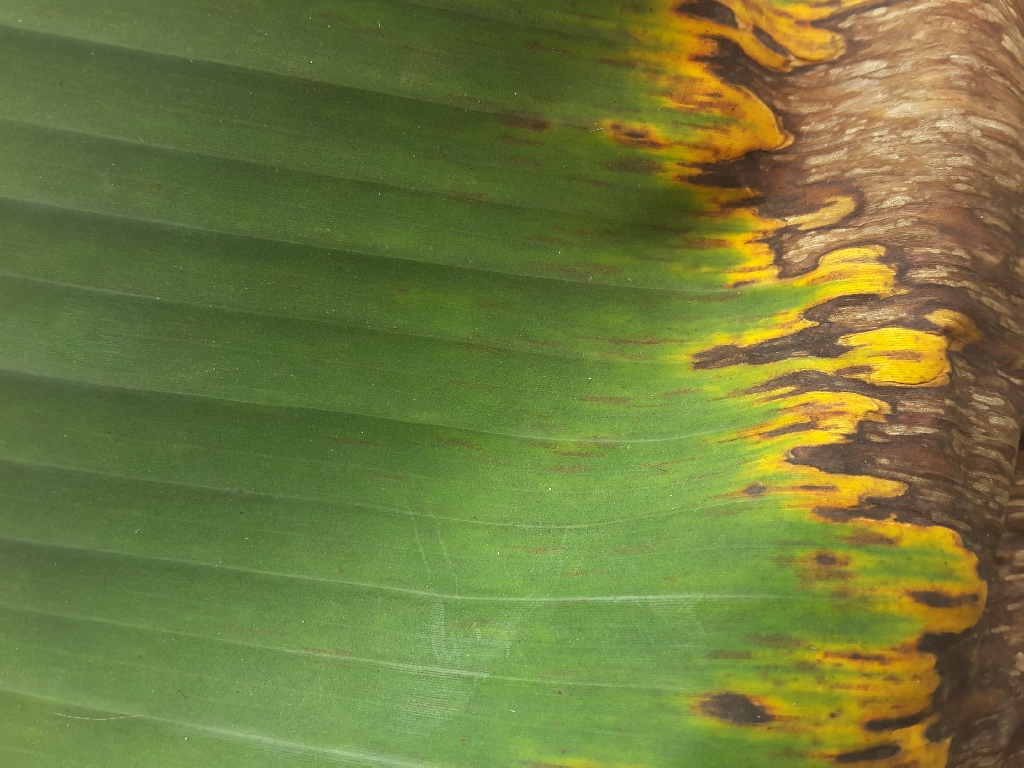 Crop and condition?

banana, black sigatoka
